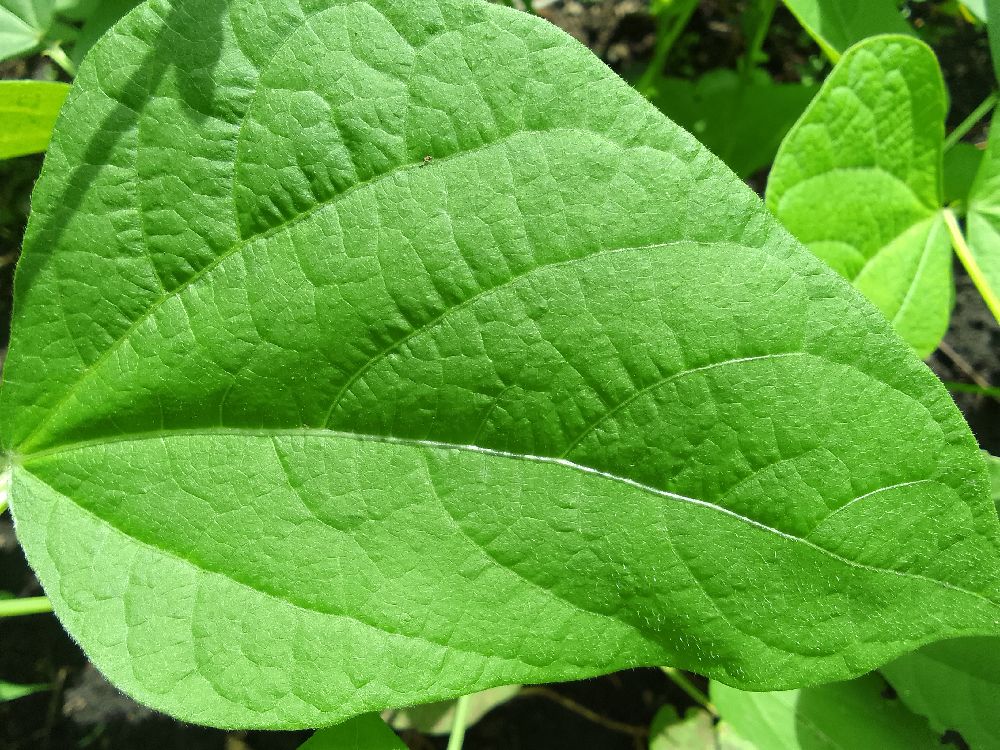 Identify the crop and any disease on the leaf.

common bean, healthy
